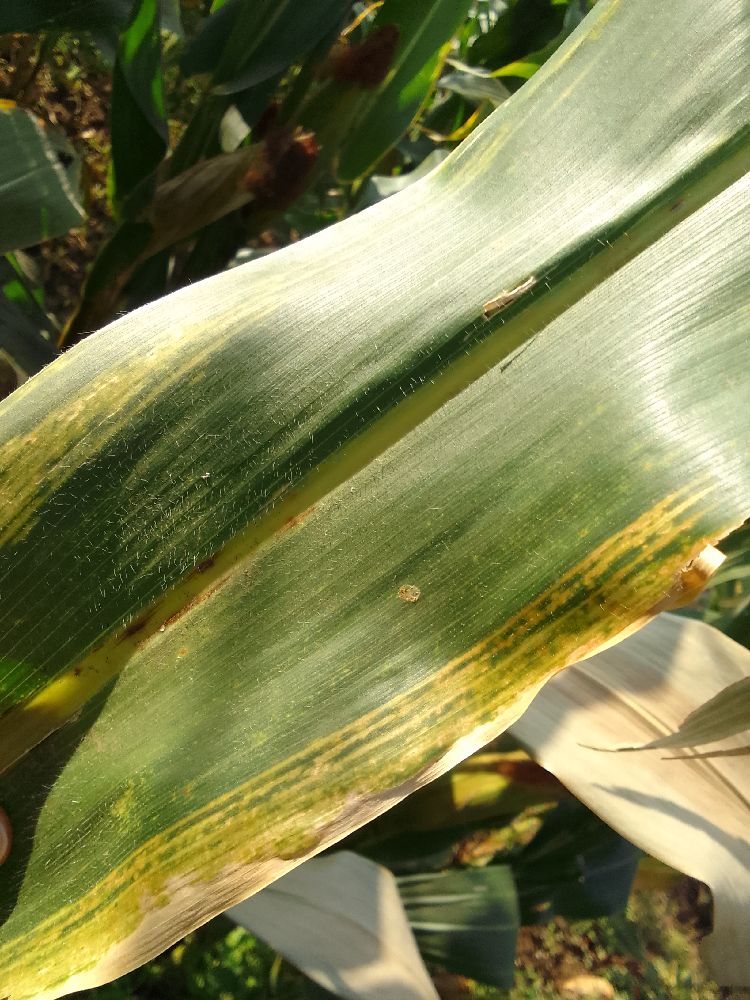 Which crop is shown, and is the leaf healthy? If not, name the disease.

maize, maize lethal necrosis
